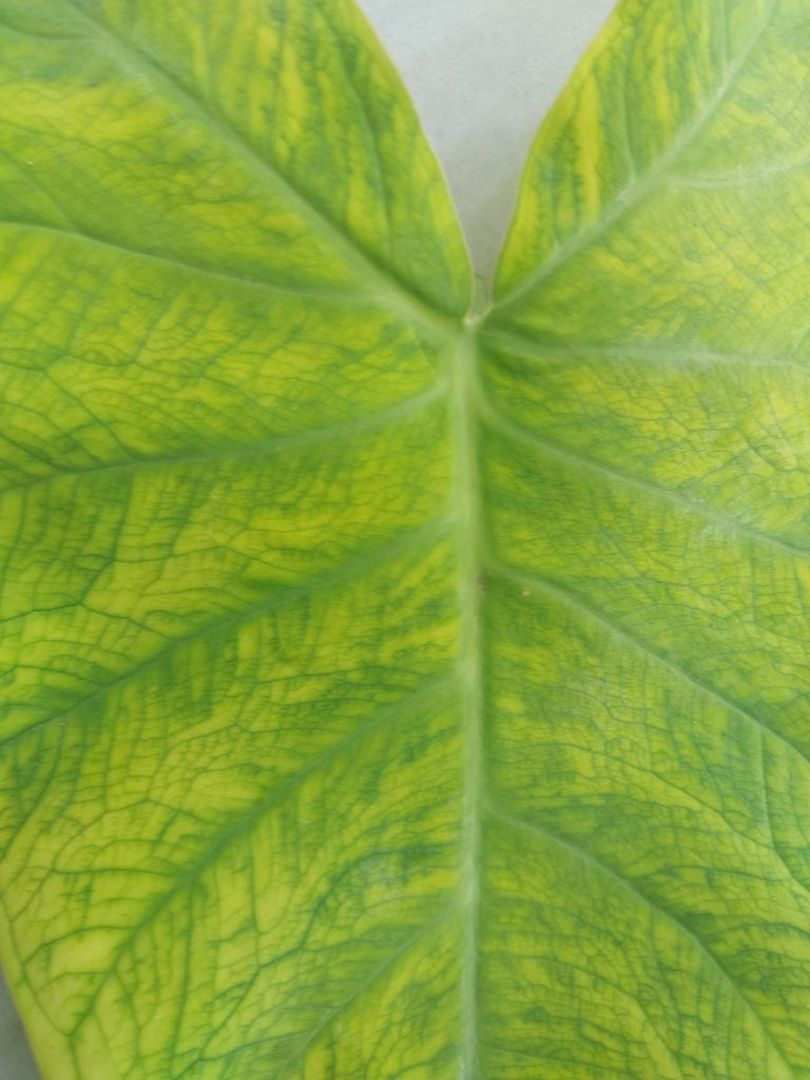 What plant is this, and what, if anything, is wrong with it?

taro, mosaic
